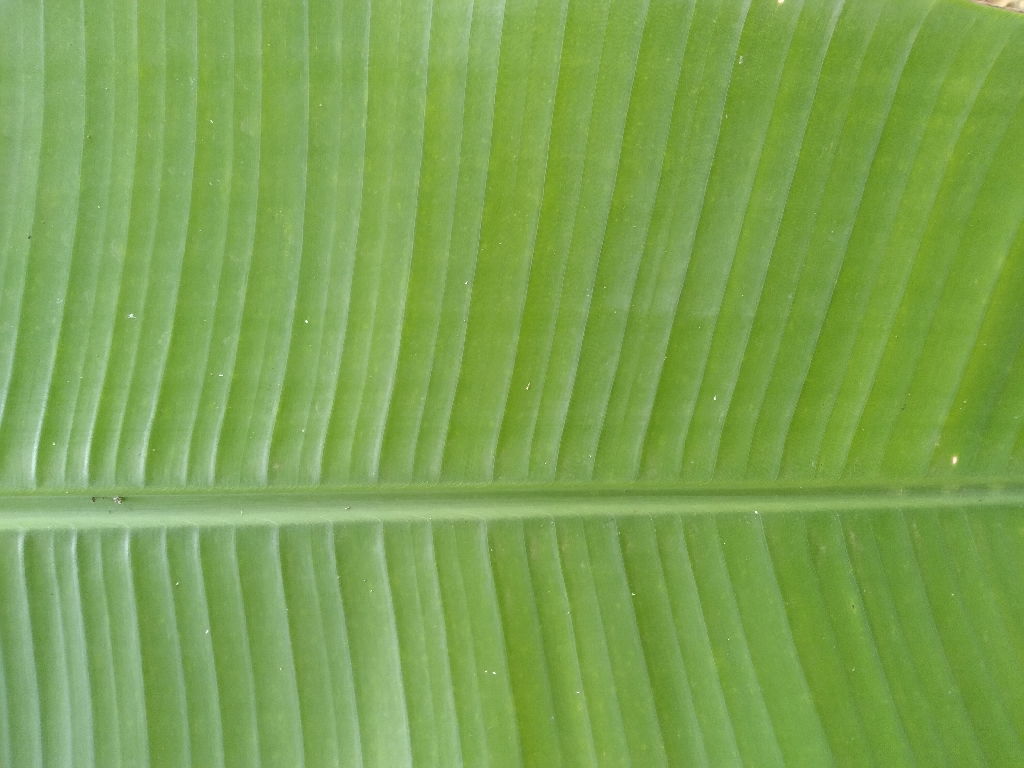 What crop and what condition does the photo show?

banana, healthy
